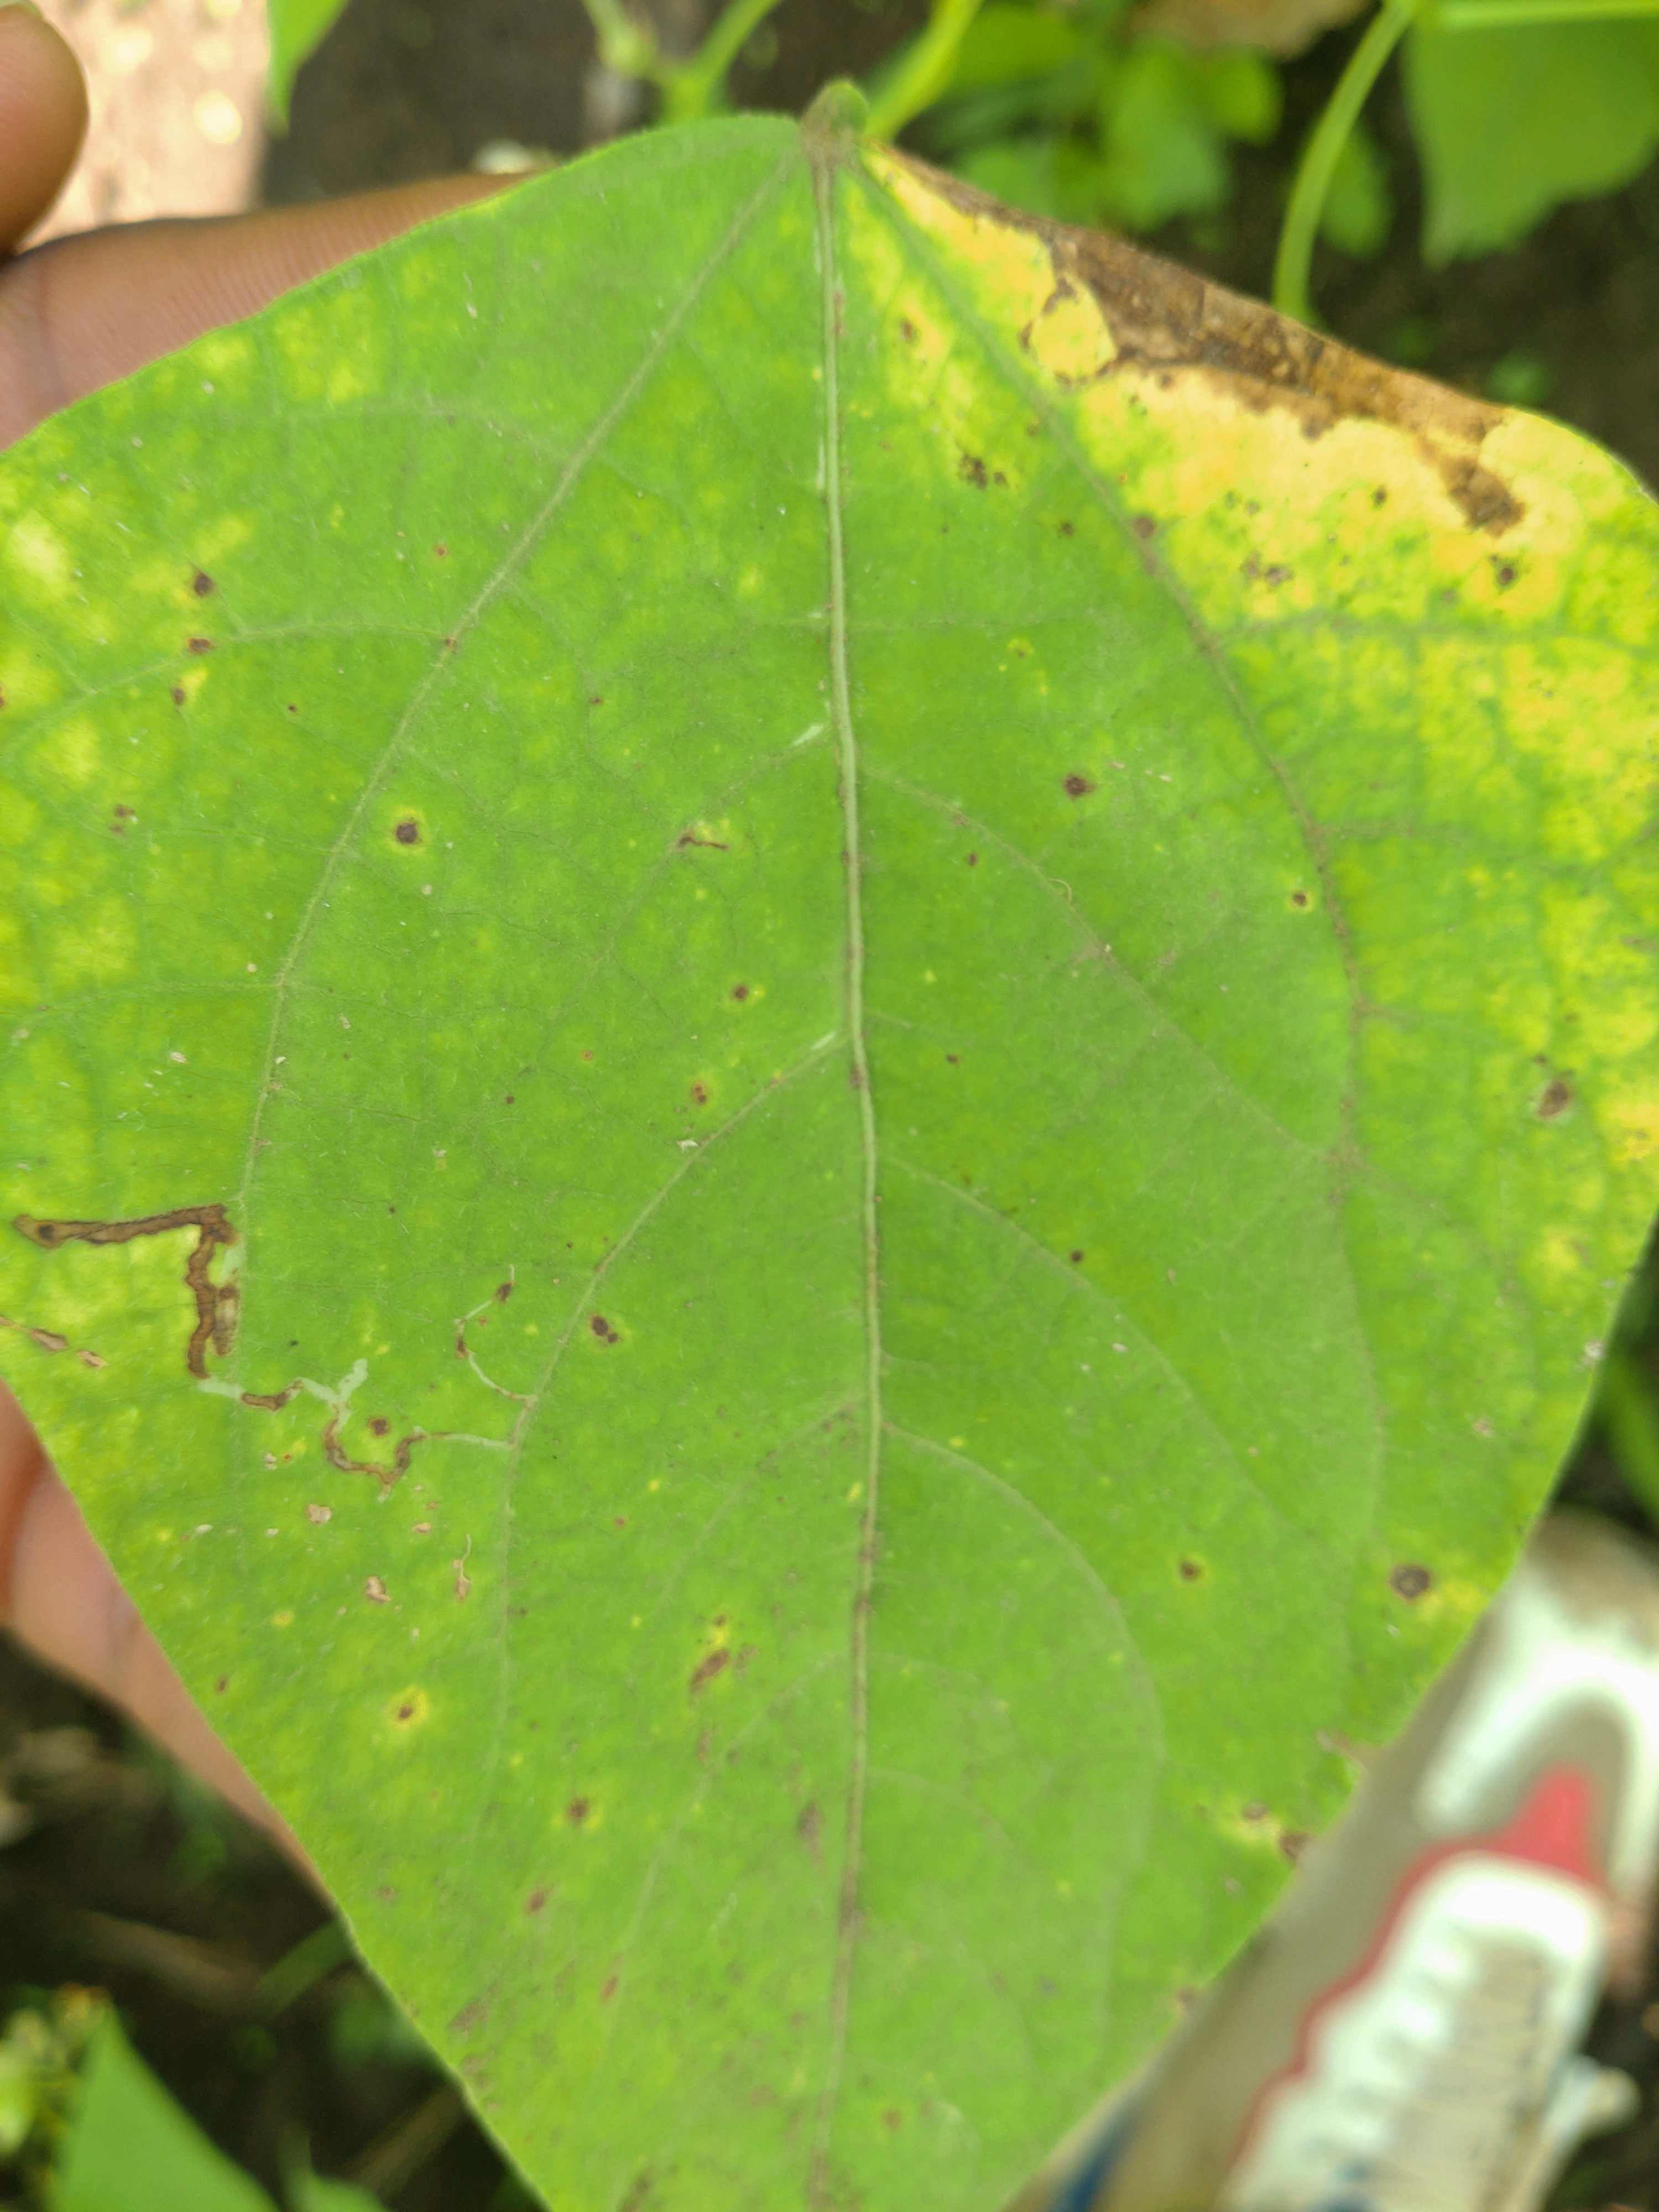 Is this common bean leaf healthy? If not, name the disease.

rust
